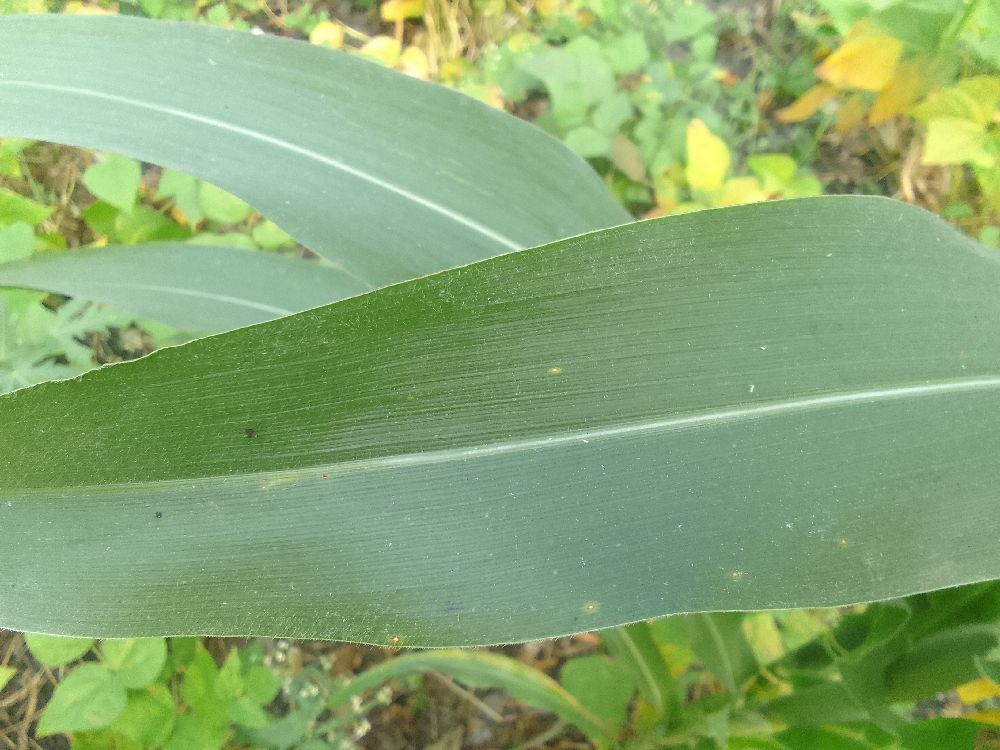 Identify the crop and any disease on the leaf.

maize, healthy
